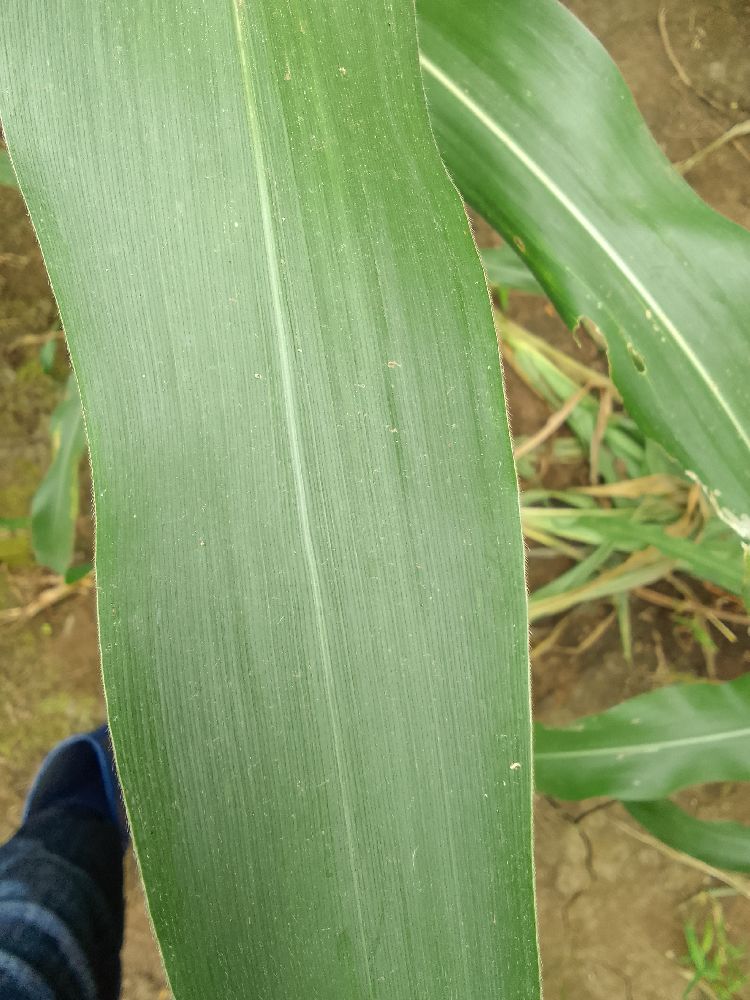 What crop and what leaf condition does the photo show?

maize, healthy
